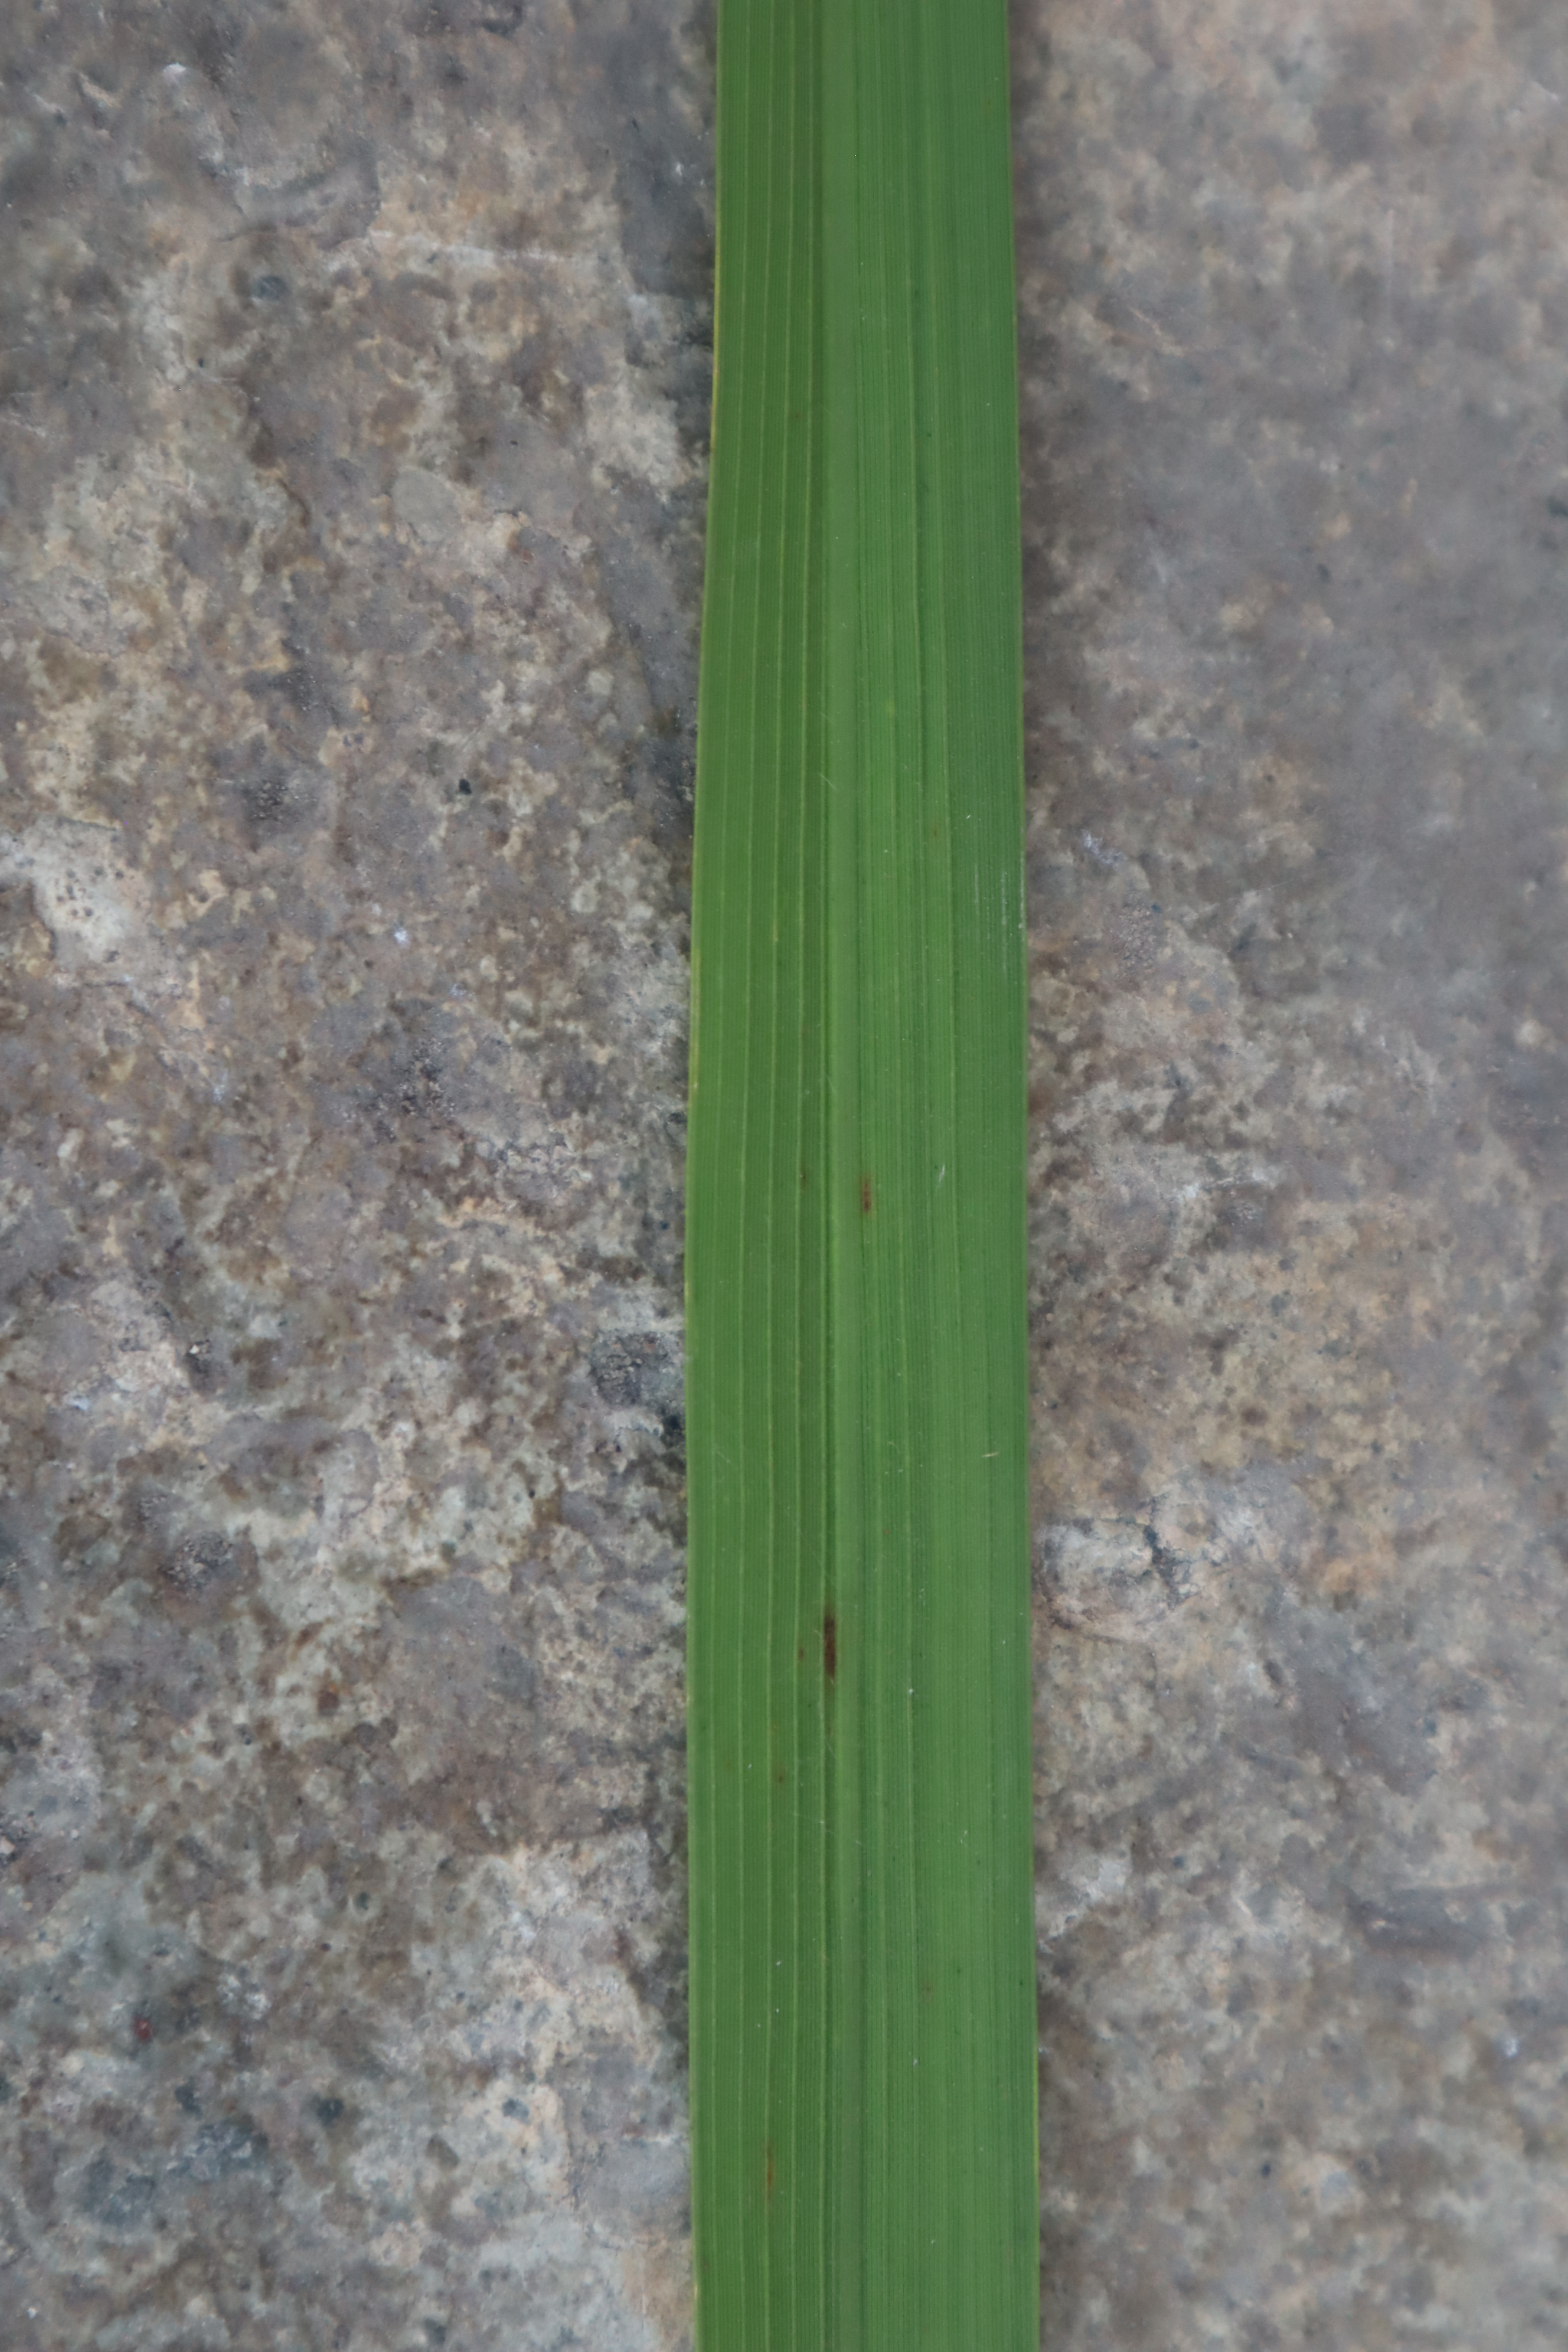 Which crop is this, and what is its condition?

rice, healthy leaves
